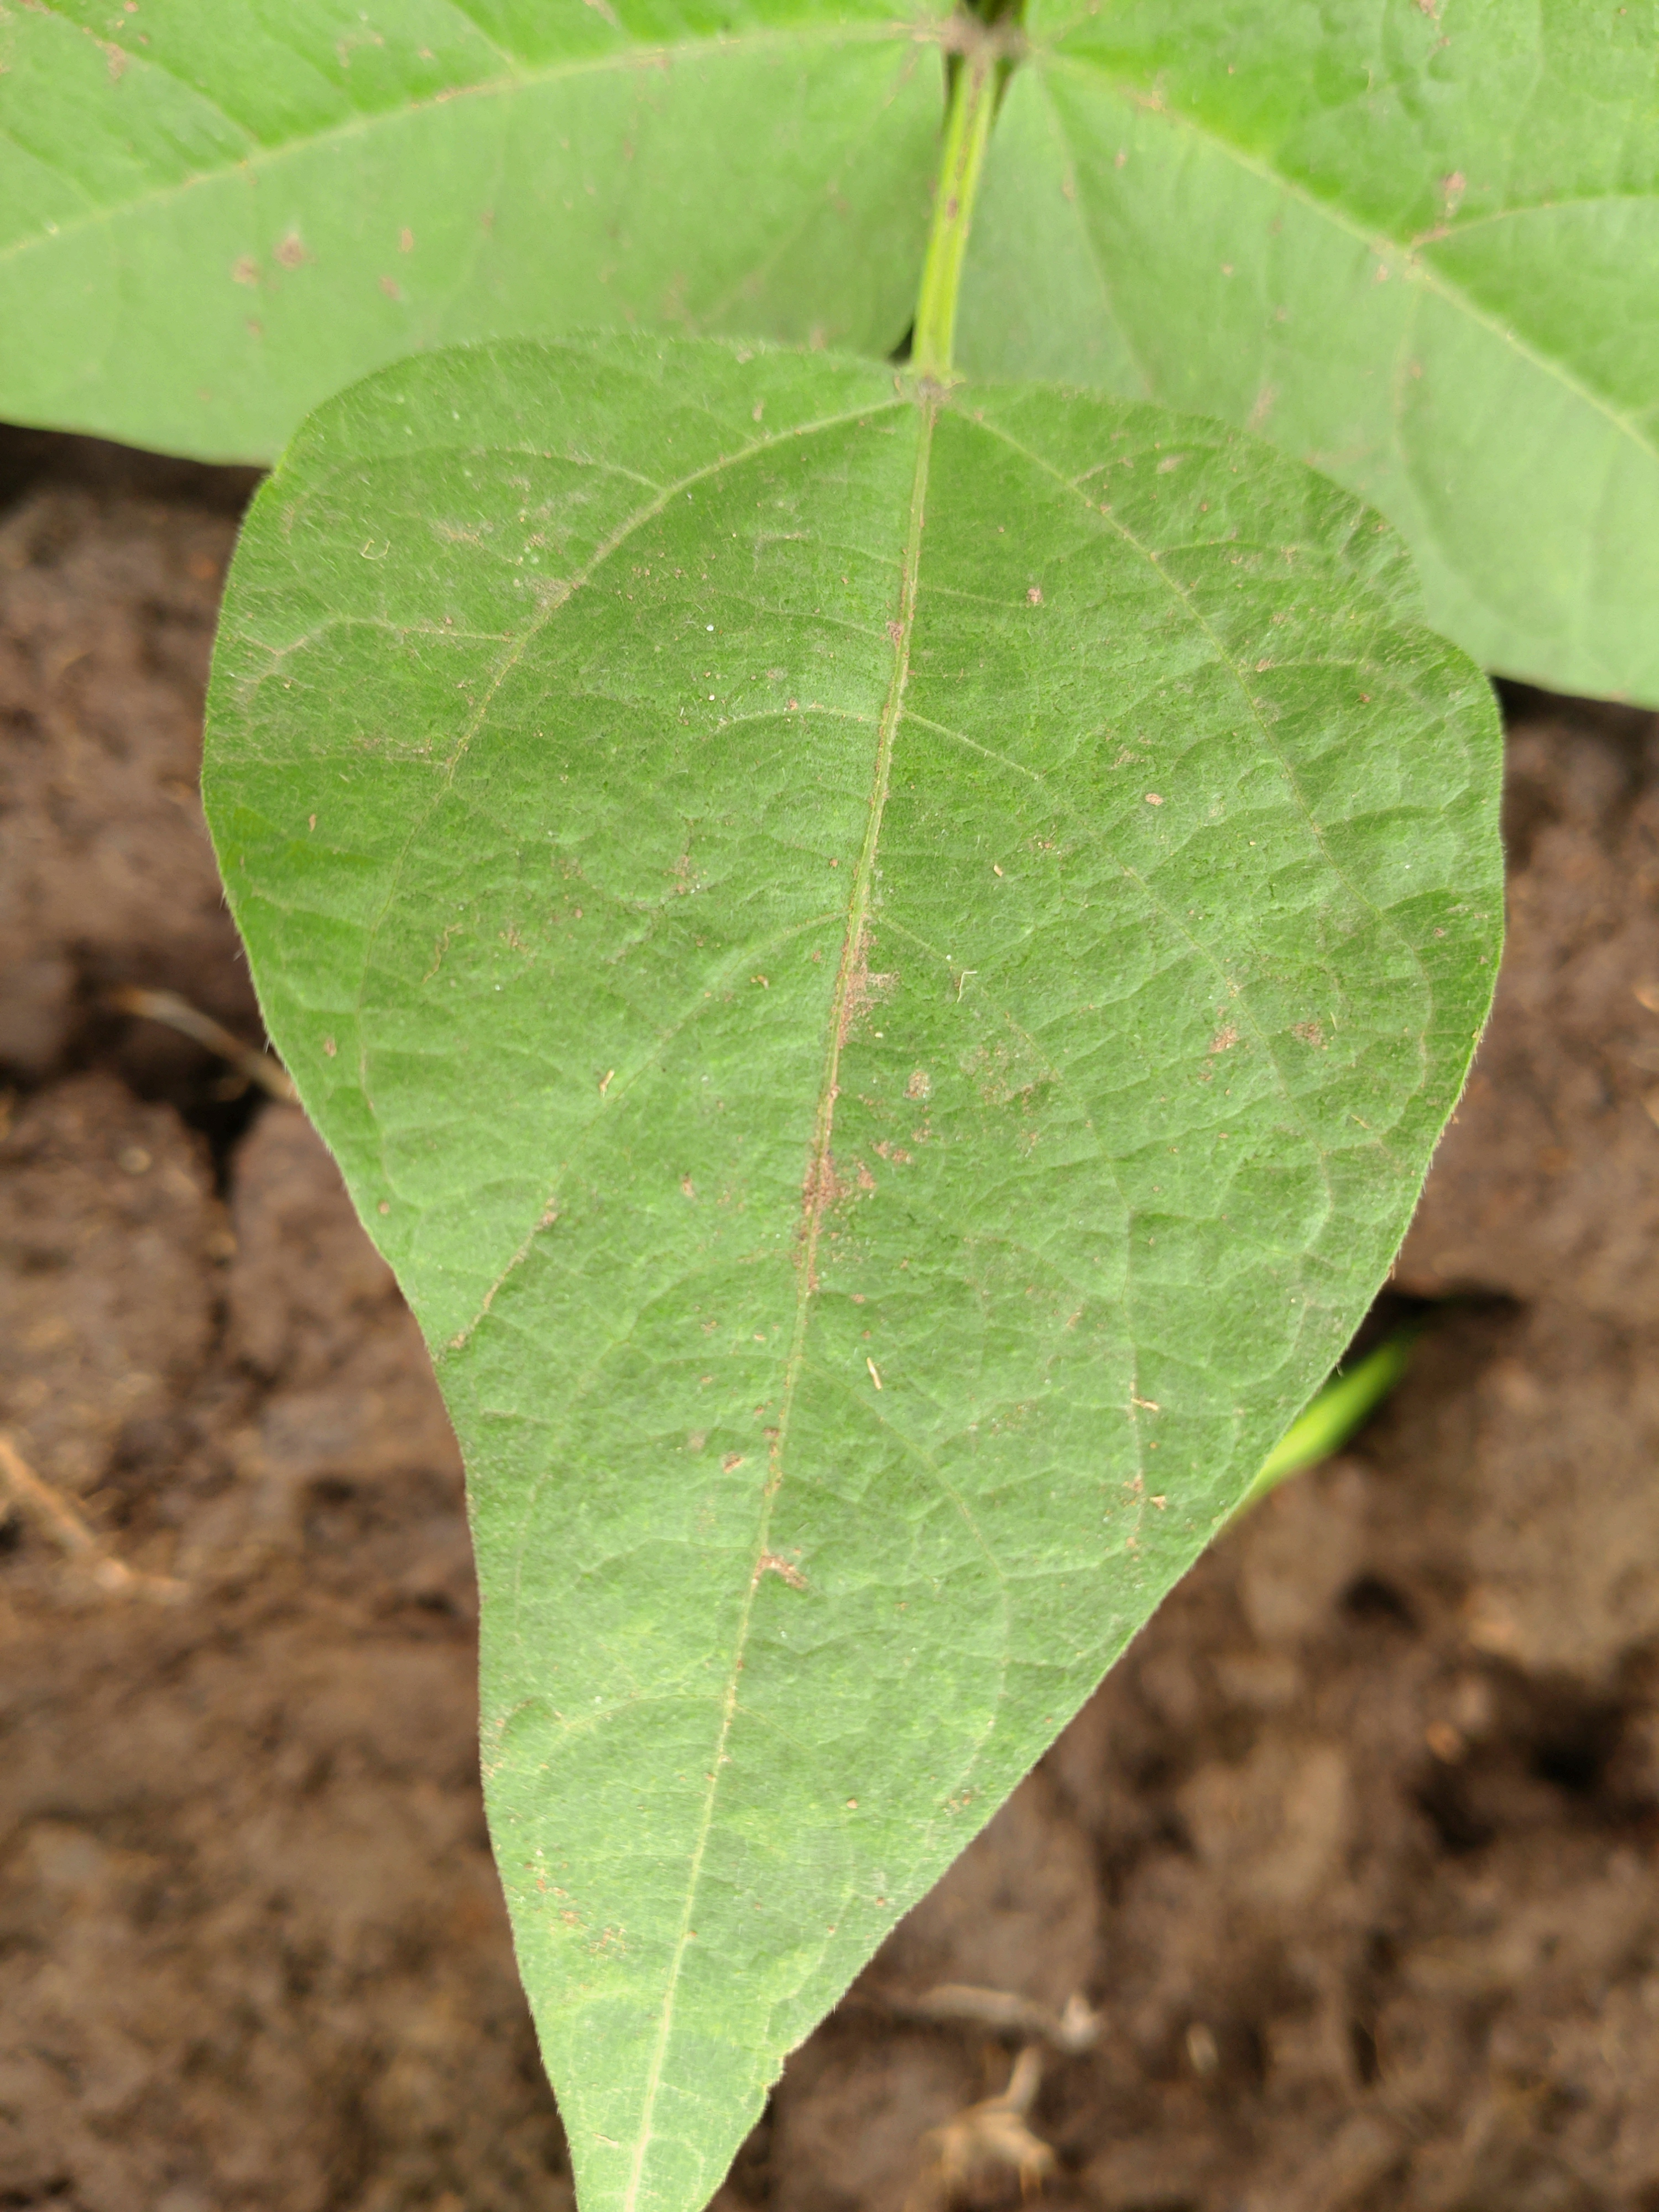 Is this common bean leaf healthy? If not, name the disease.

healthy
